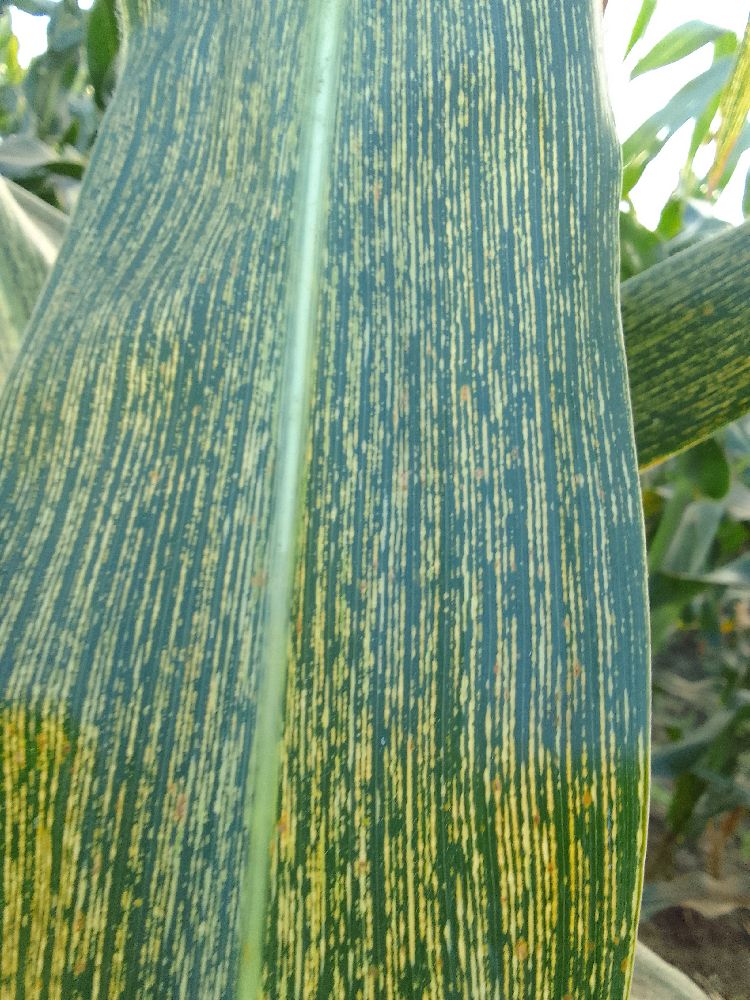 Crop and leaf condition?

maize, maize streak virus
